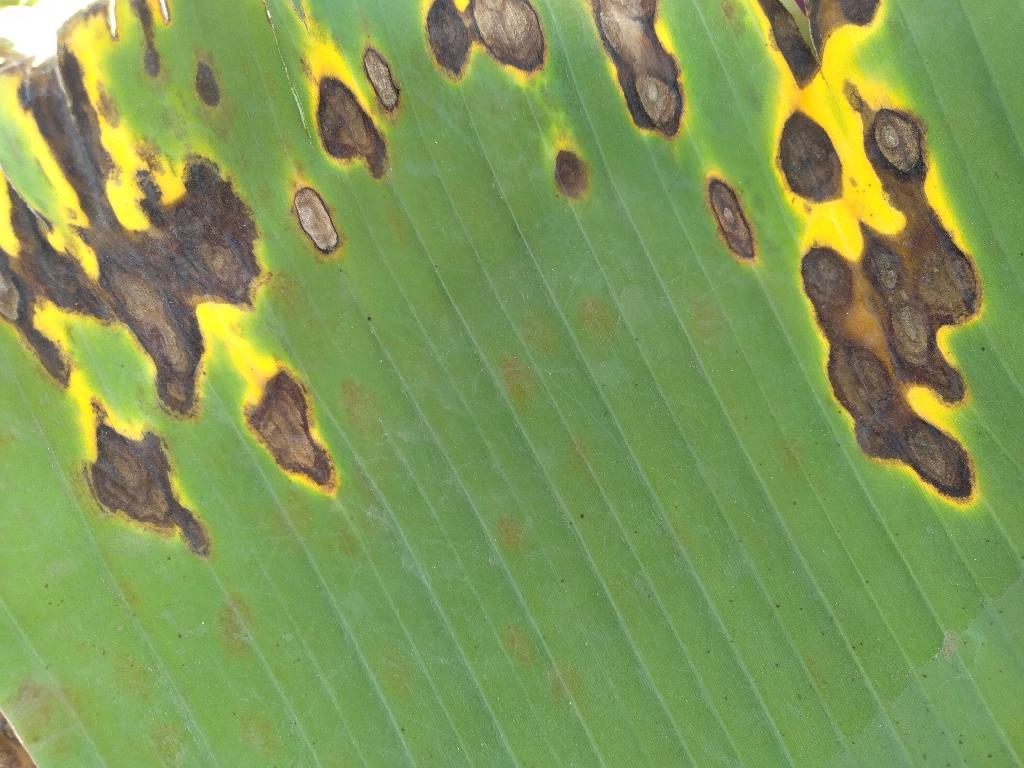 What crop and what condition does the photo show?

banana, black sigatoka
